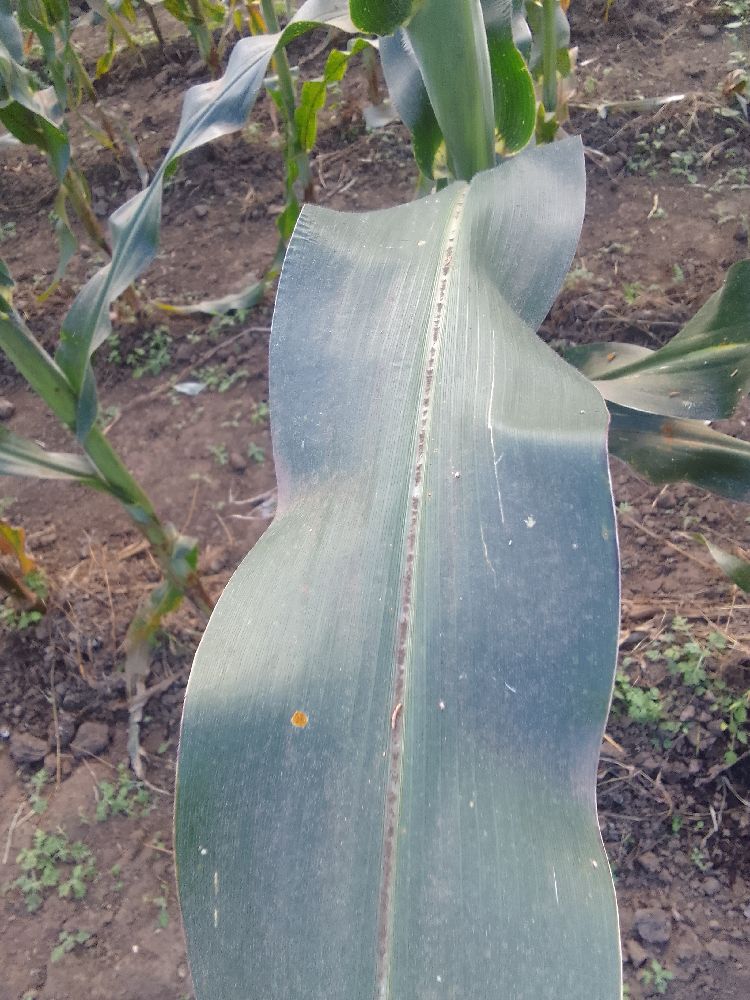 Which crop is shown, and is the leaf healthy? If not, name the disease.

maize, healthy
